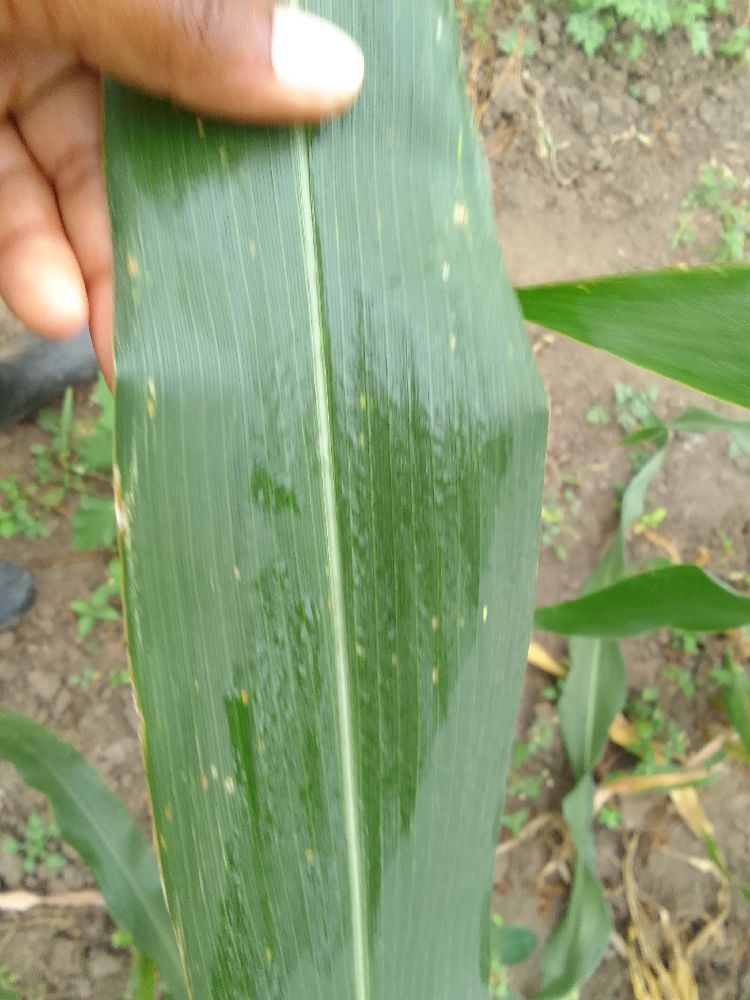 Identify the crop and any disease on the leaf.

maize, healthy
